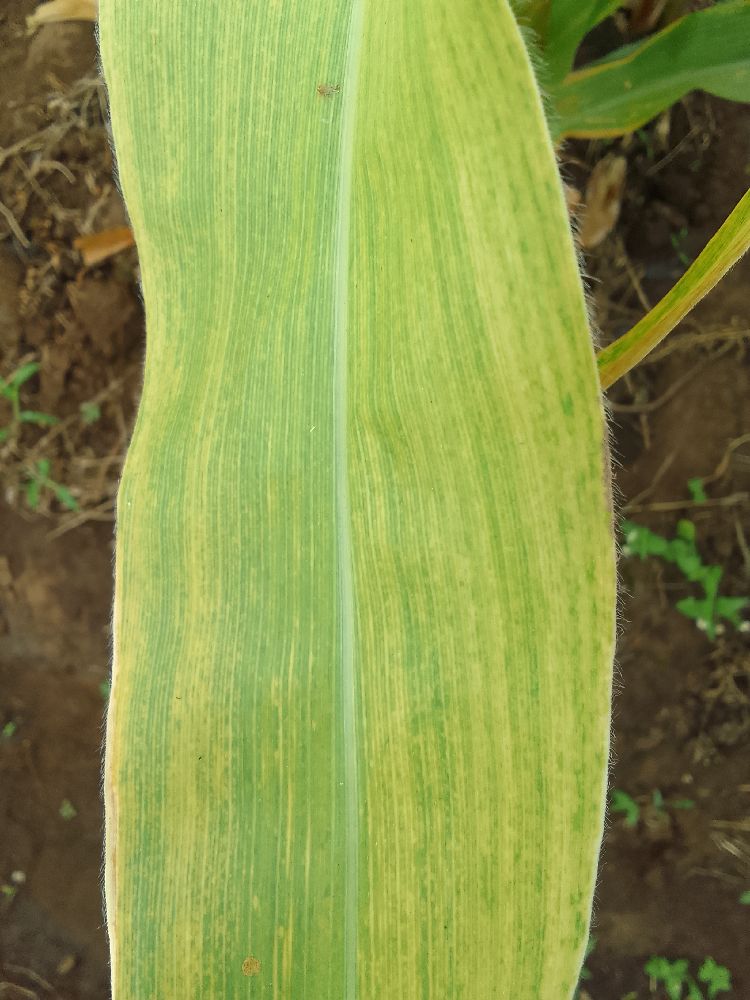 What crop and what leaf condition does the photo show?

maize, maize lethal necrosis
